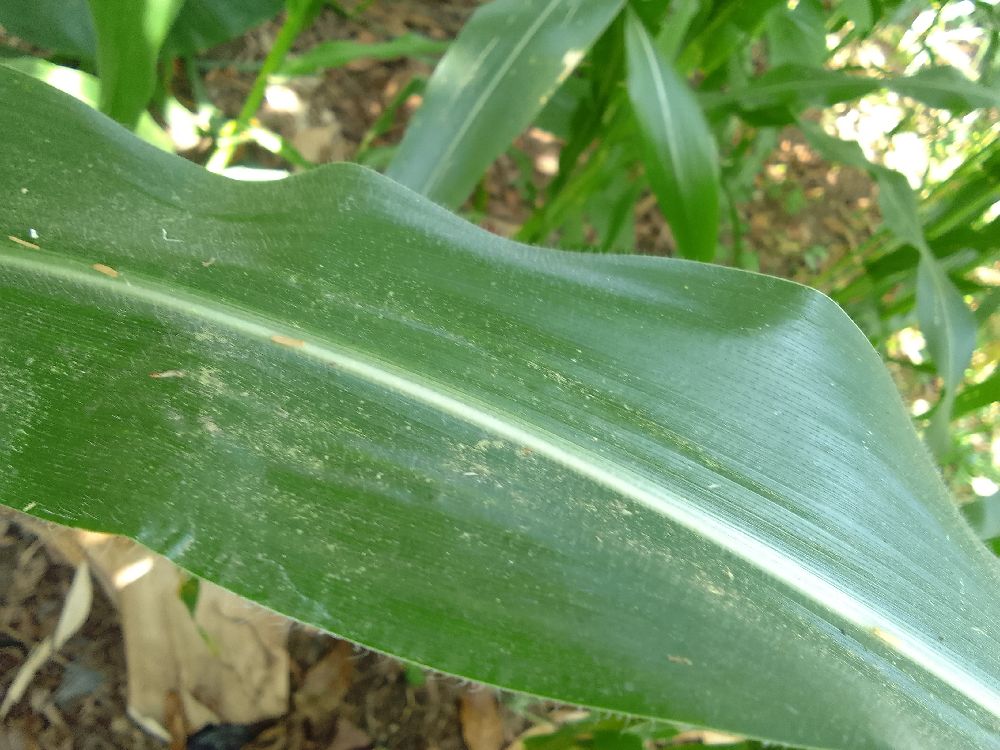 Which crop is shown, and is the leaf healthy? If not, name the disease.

maize, healthy
